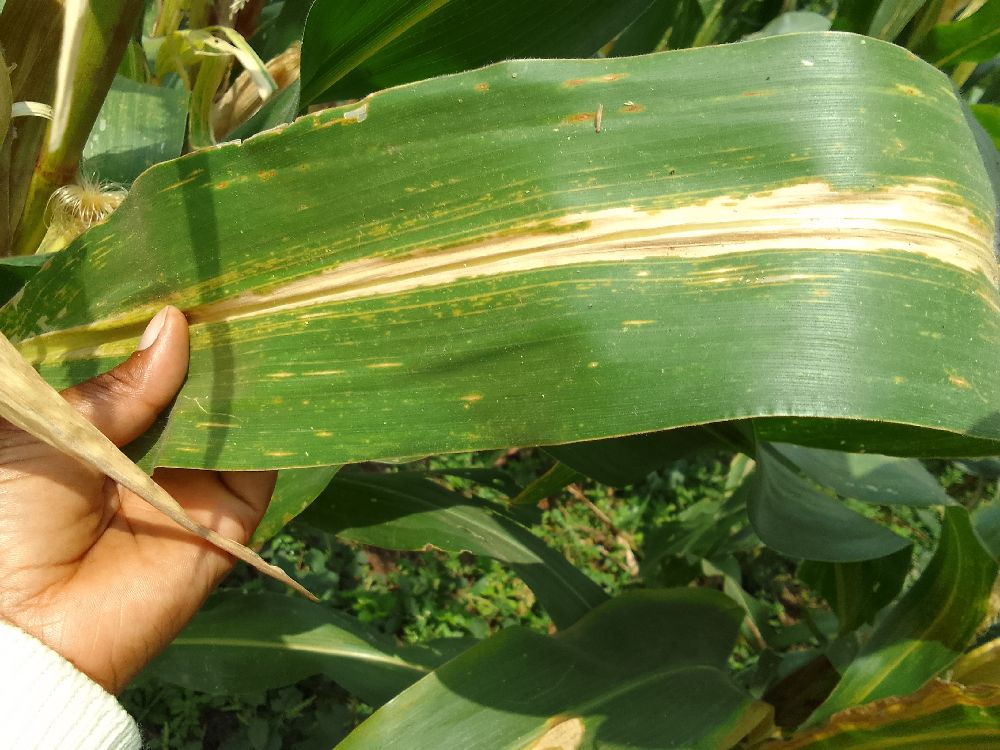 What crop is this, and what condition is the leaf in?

maize, maize lethal necrosis
